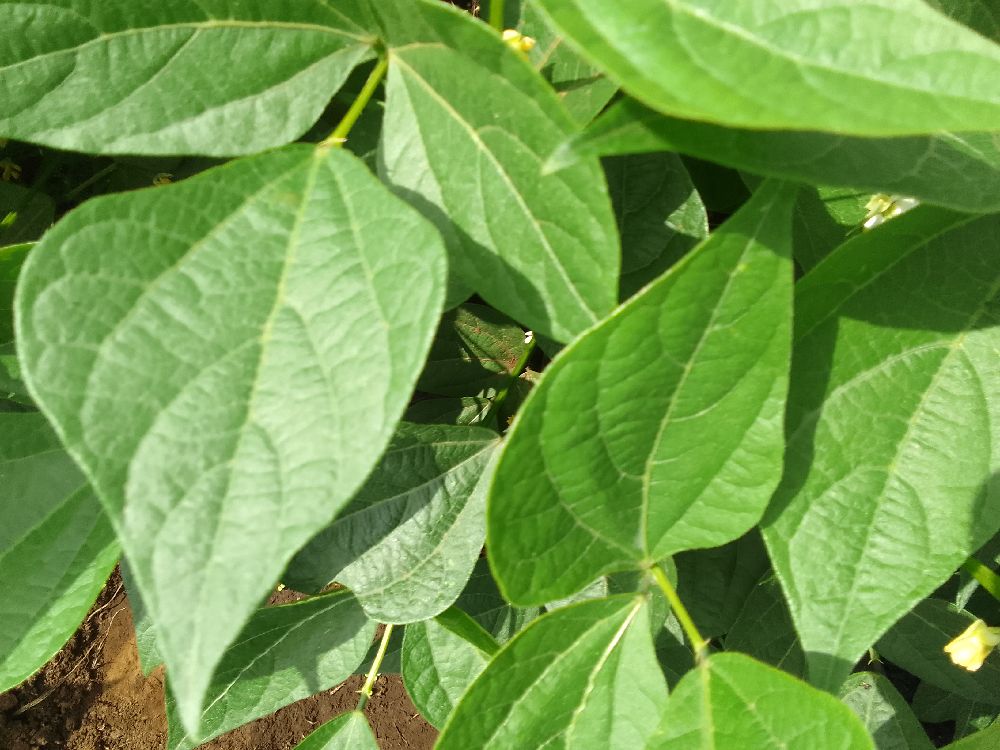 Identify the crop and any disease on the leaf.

common bean, healthy
